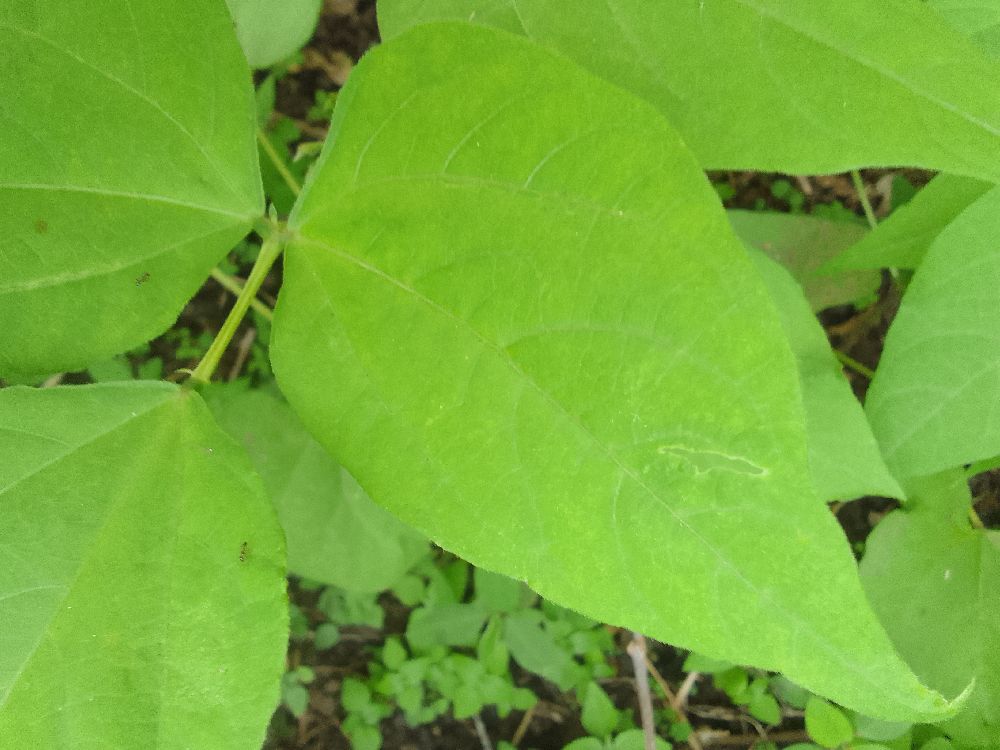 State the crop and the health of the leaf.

common bean, healthy
